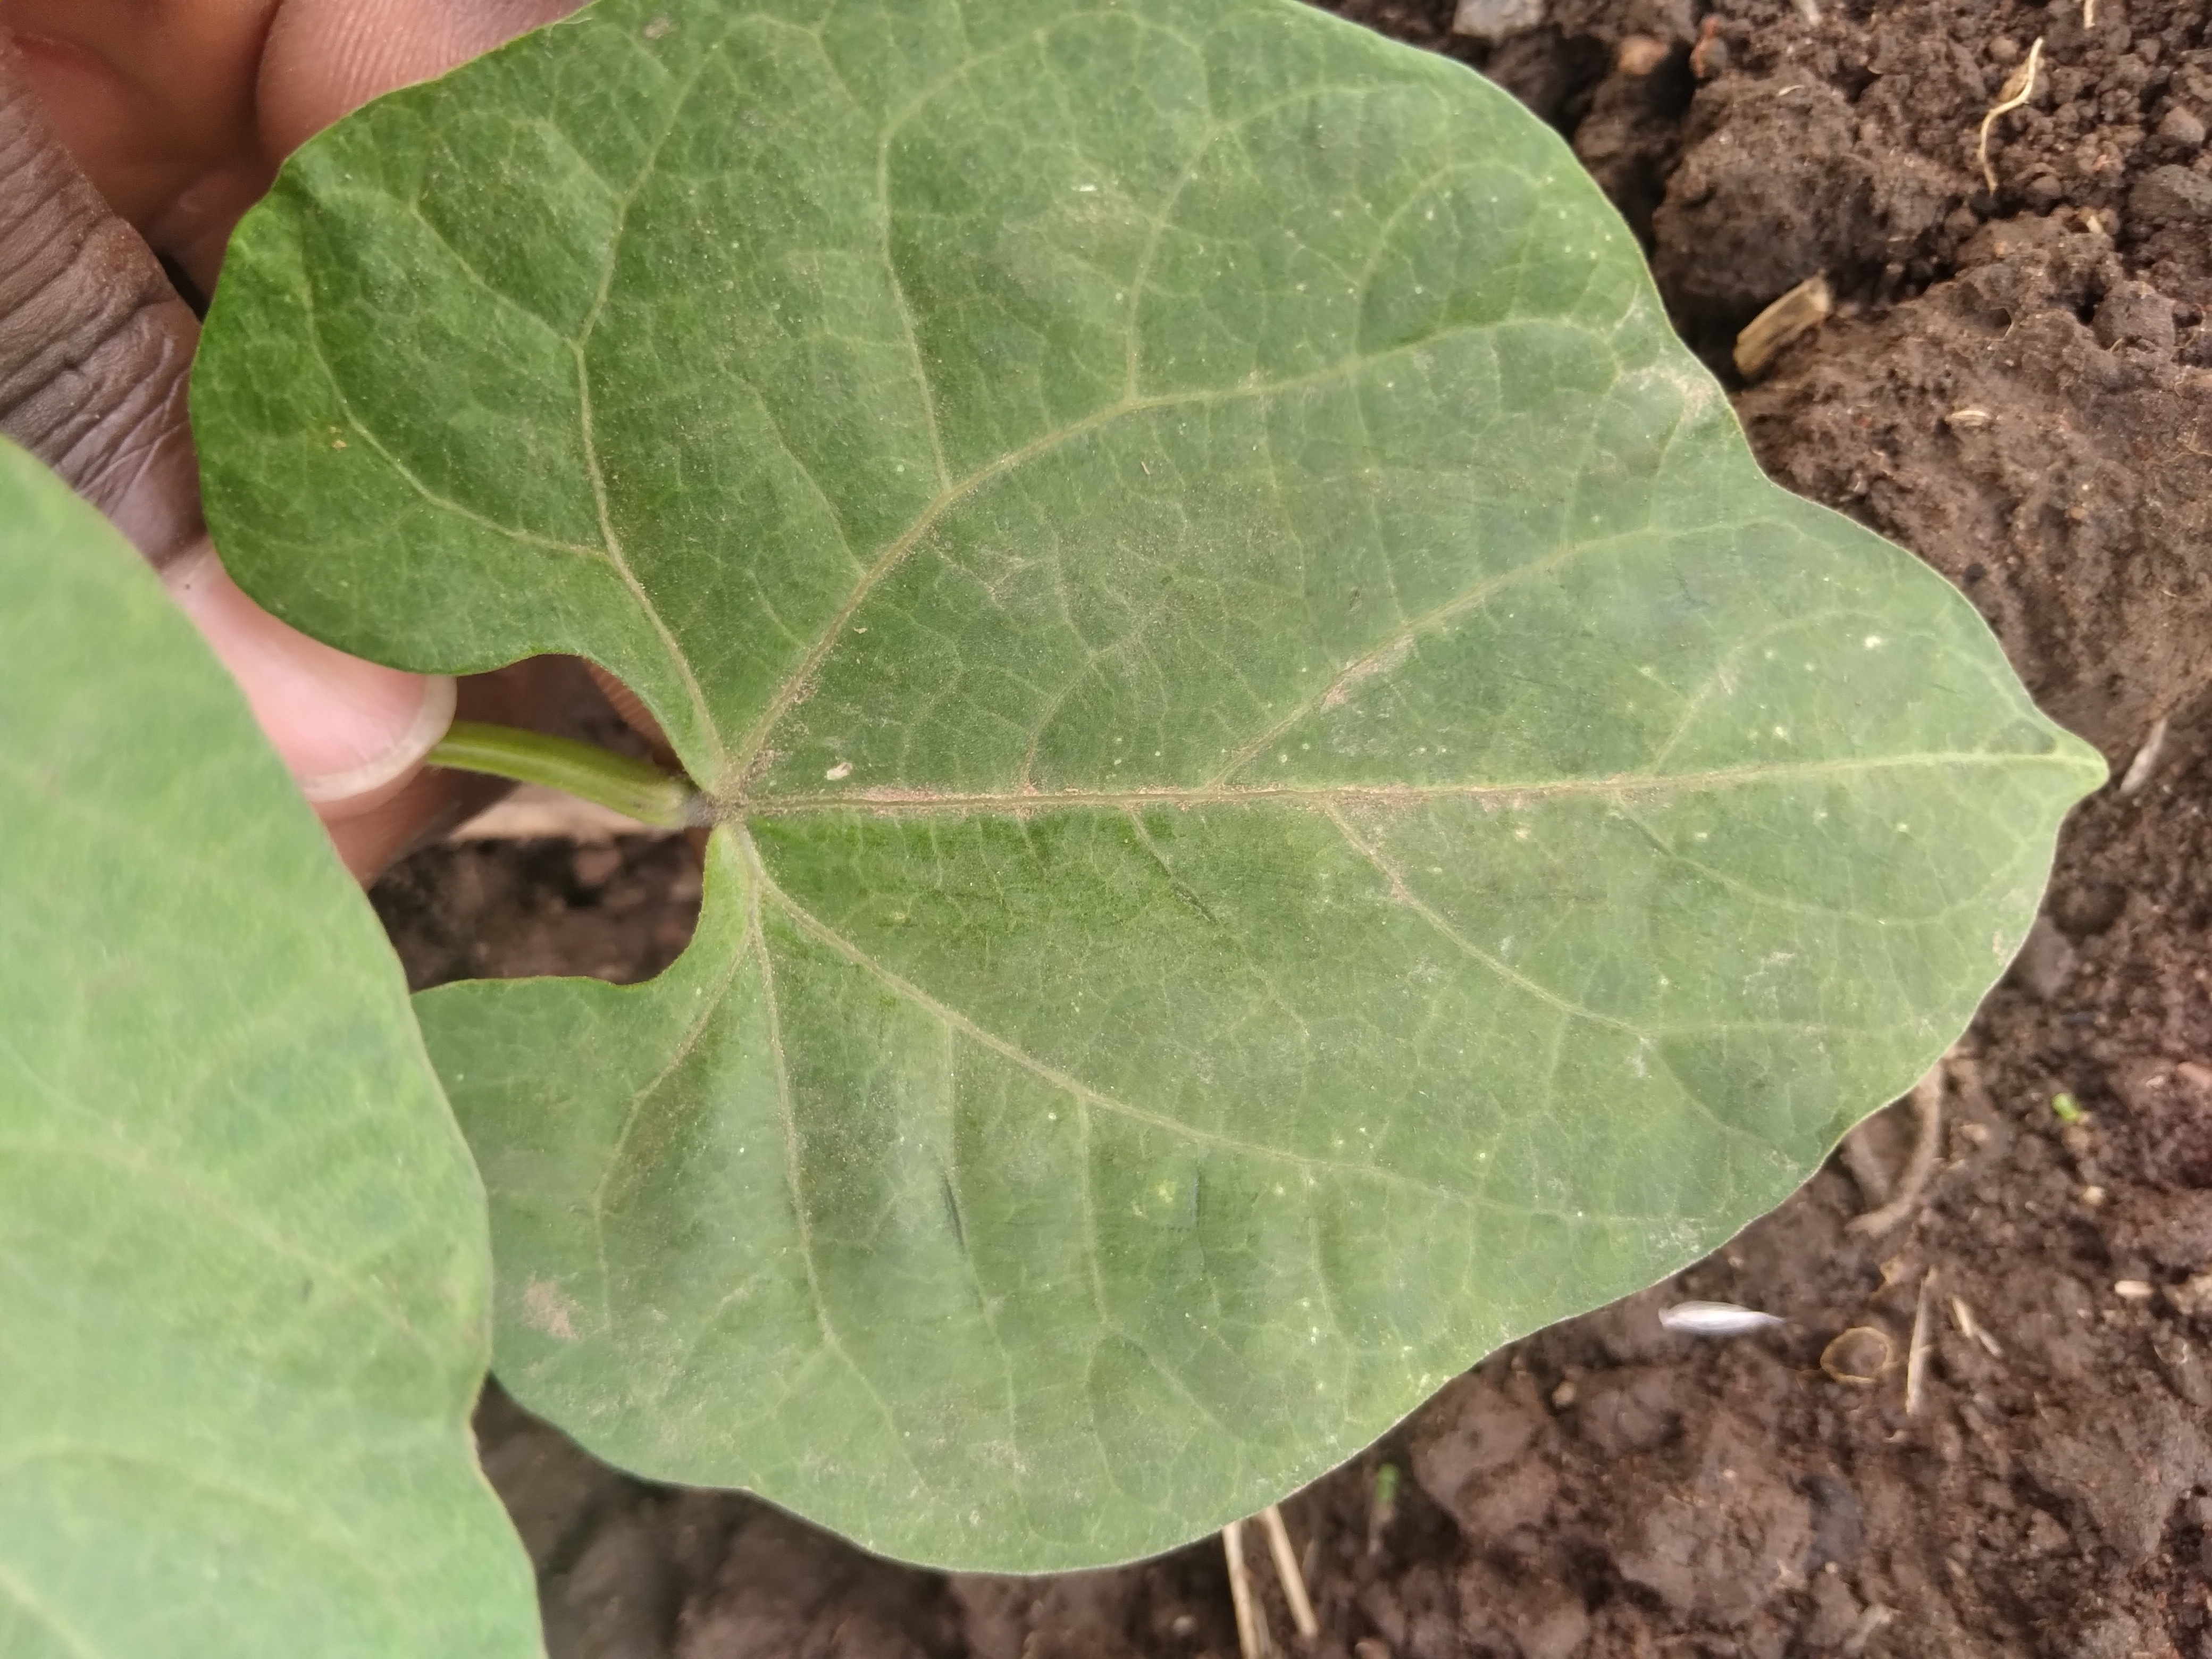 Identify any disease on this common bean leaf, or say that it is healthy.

healthy
